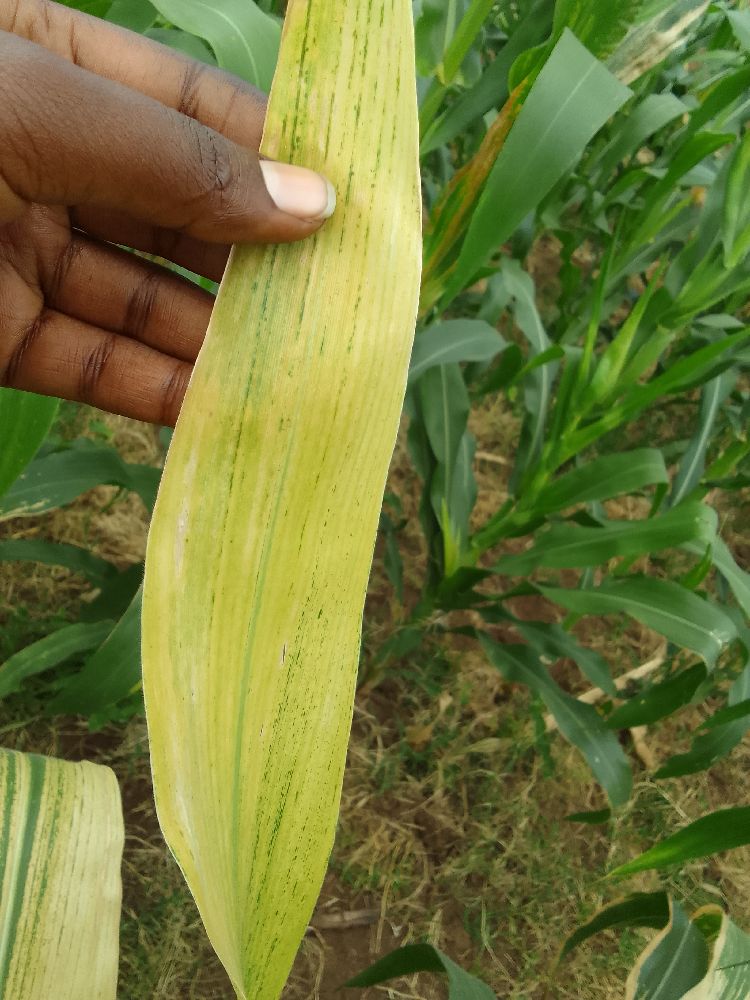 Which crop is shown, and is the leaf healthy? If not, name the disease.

maize, maize lethal necrosis
